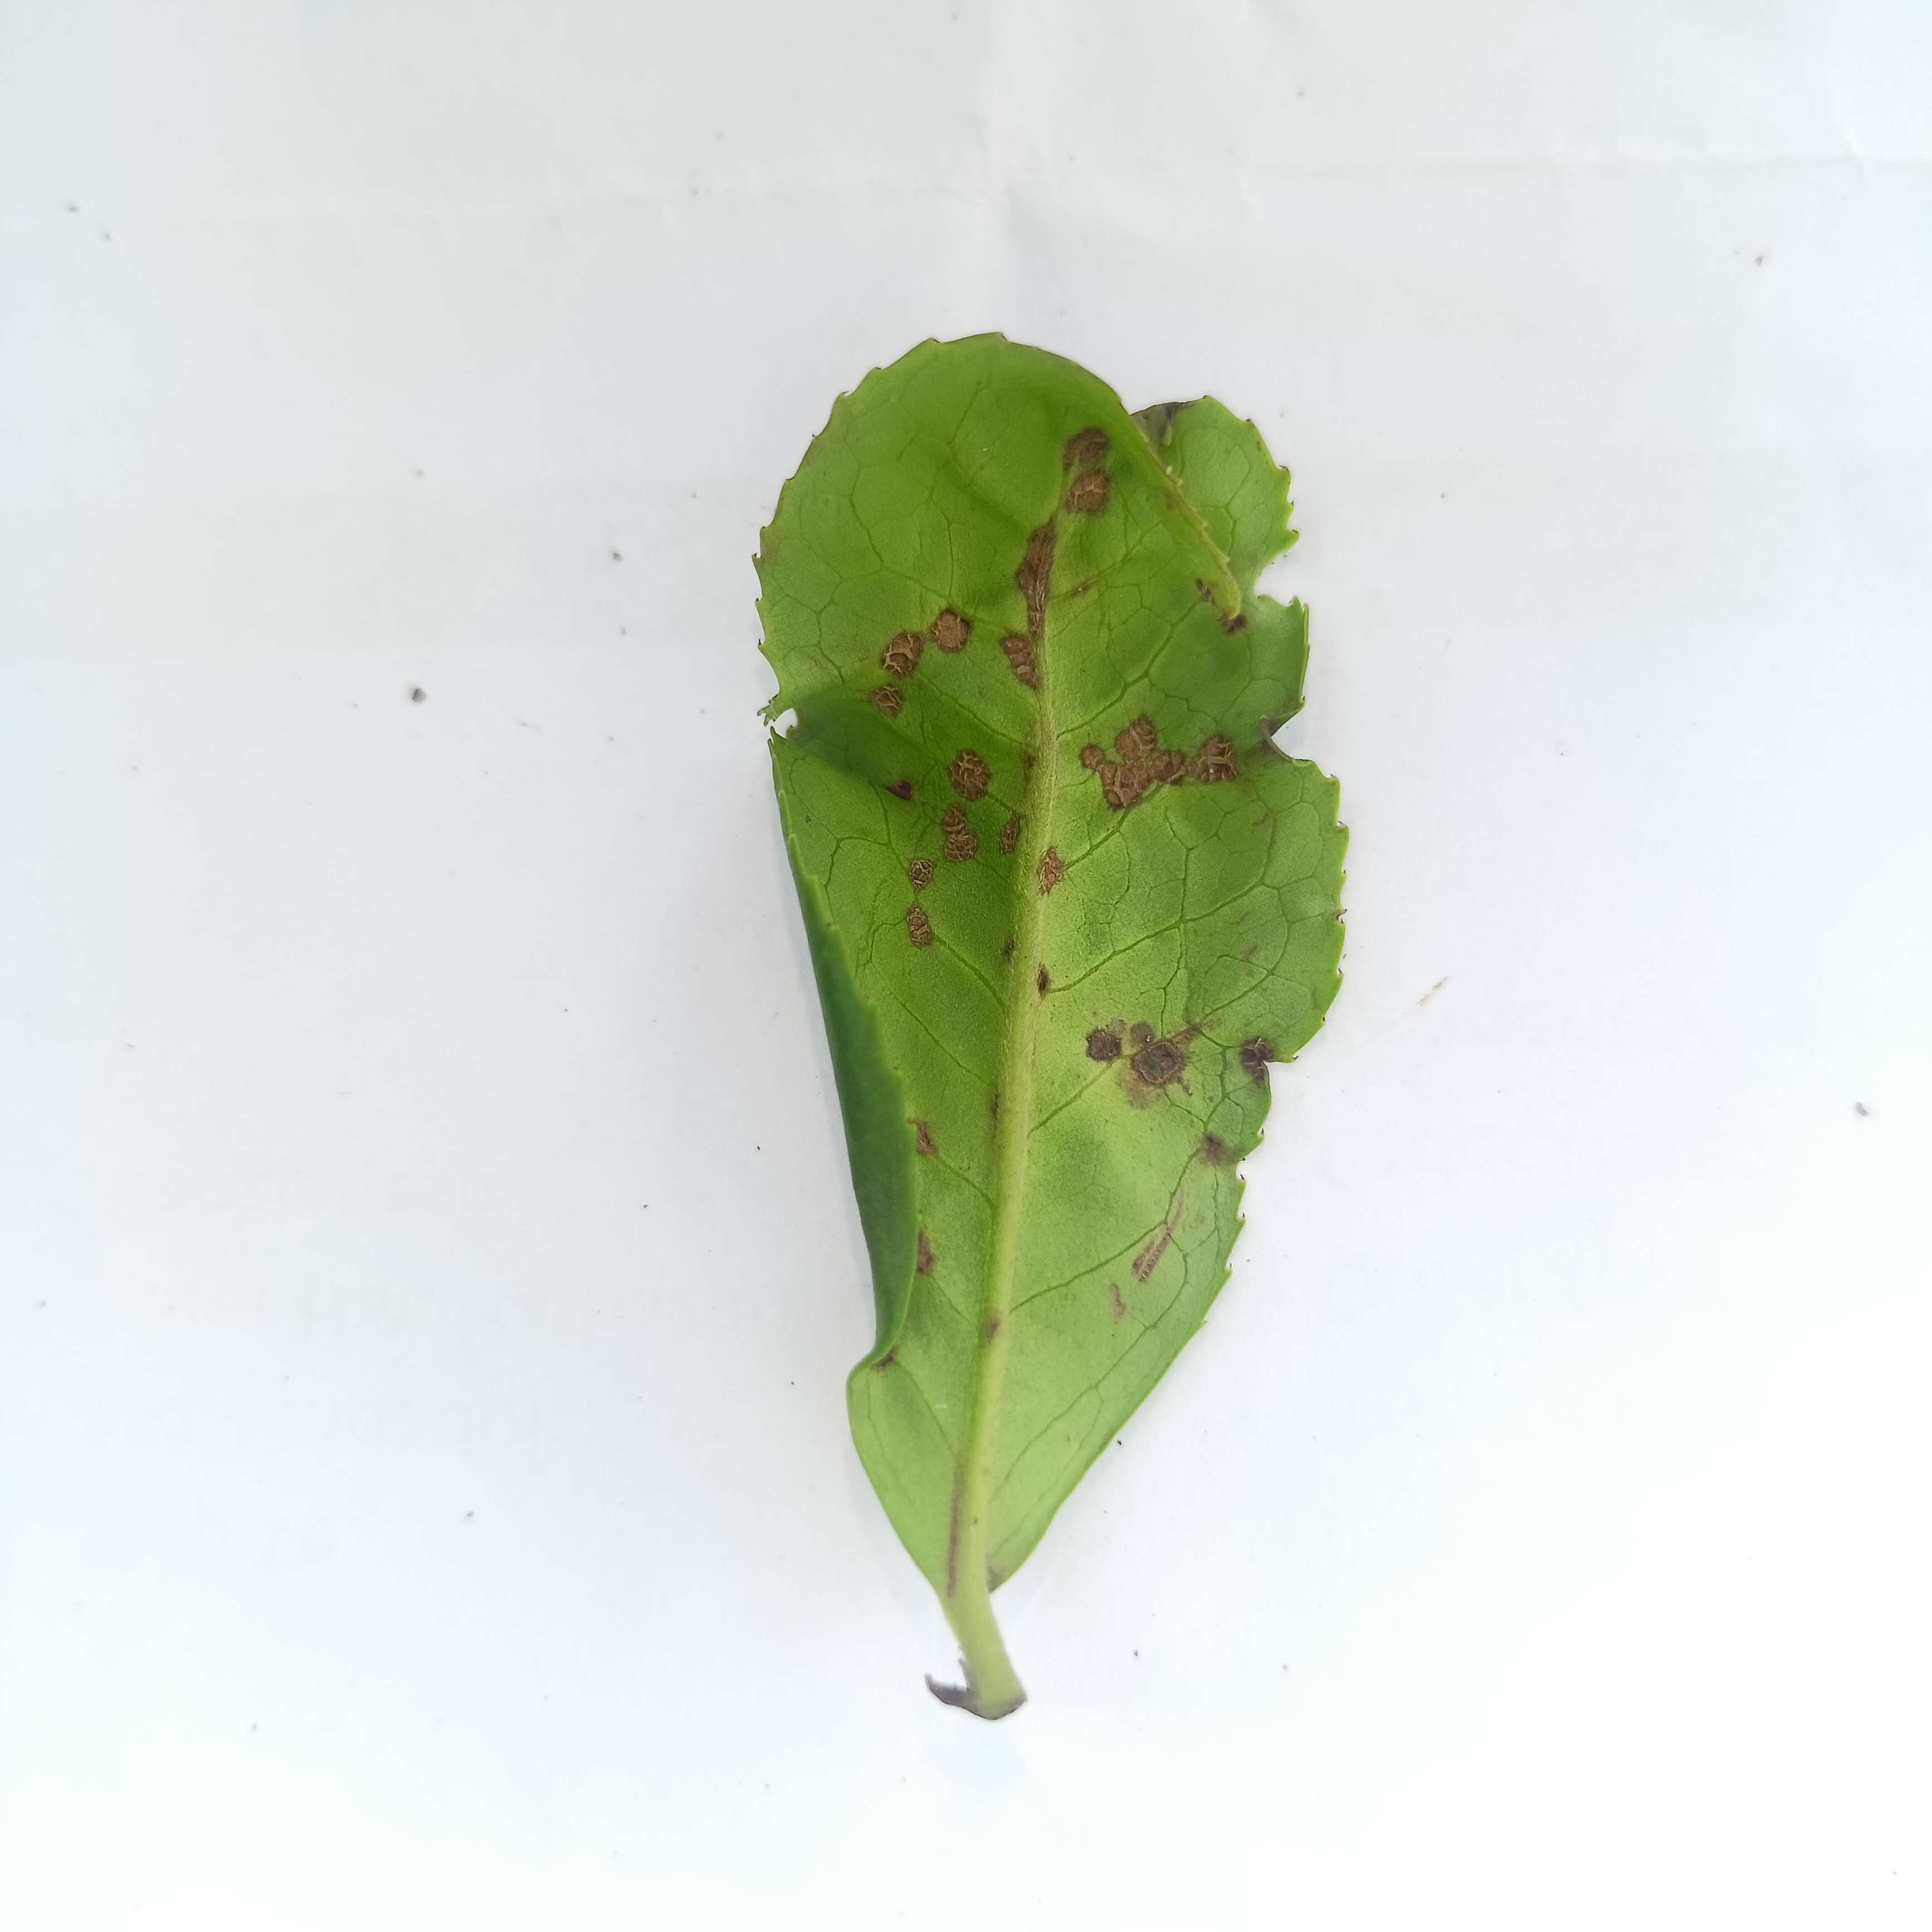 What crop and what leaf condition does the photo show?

tea, helopeltis
